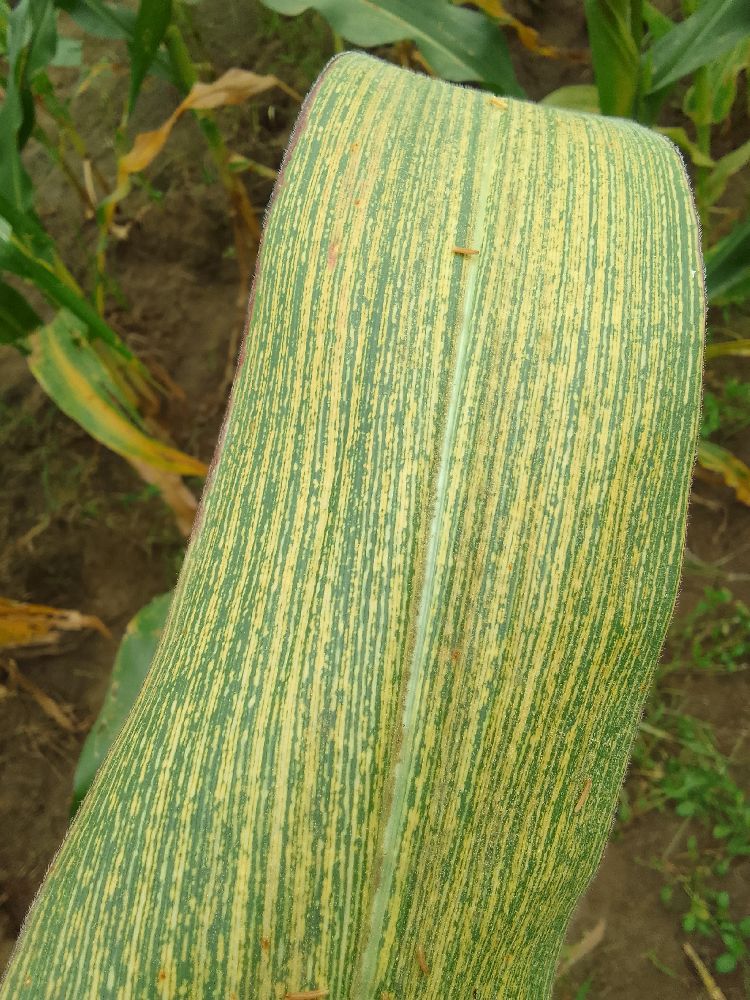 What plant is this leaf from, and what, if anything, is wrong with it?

maize, maize streak virus
